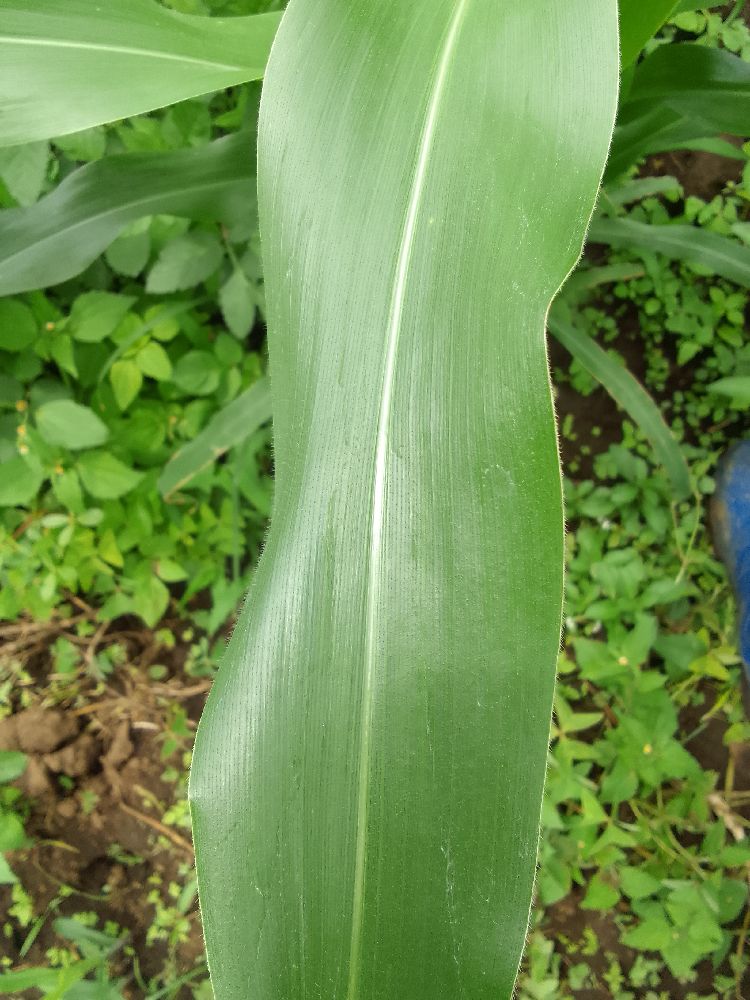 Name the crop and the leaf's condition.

maize, healthy
